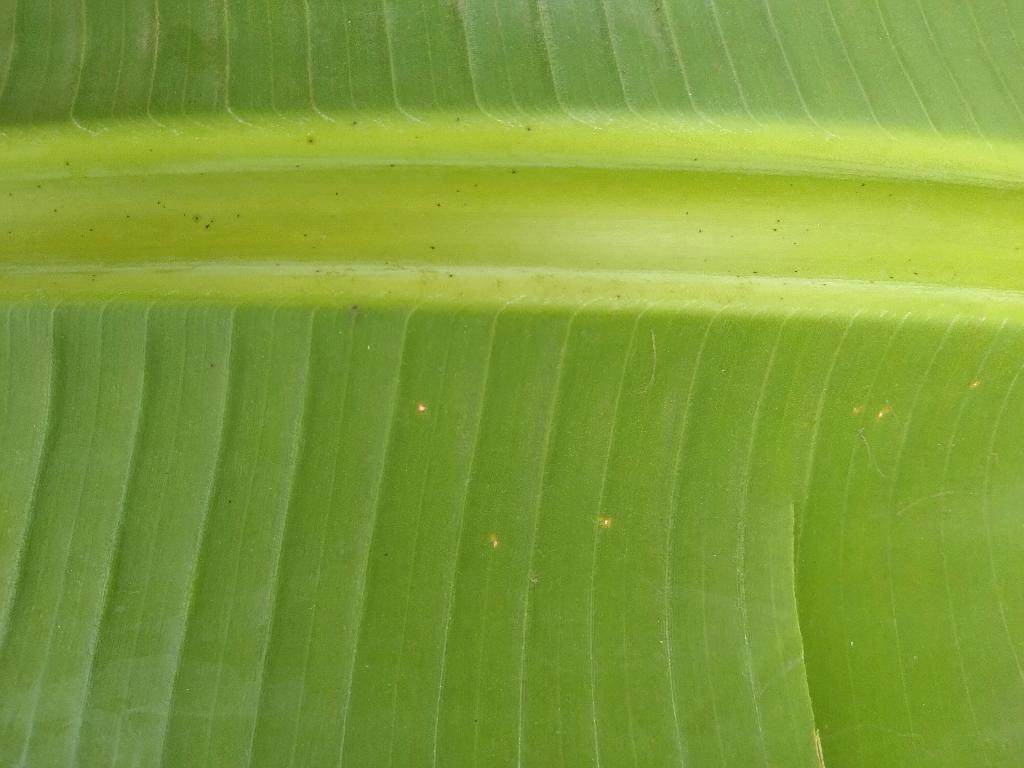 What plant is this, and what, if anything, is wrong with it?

banana, healthy
